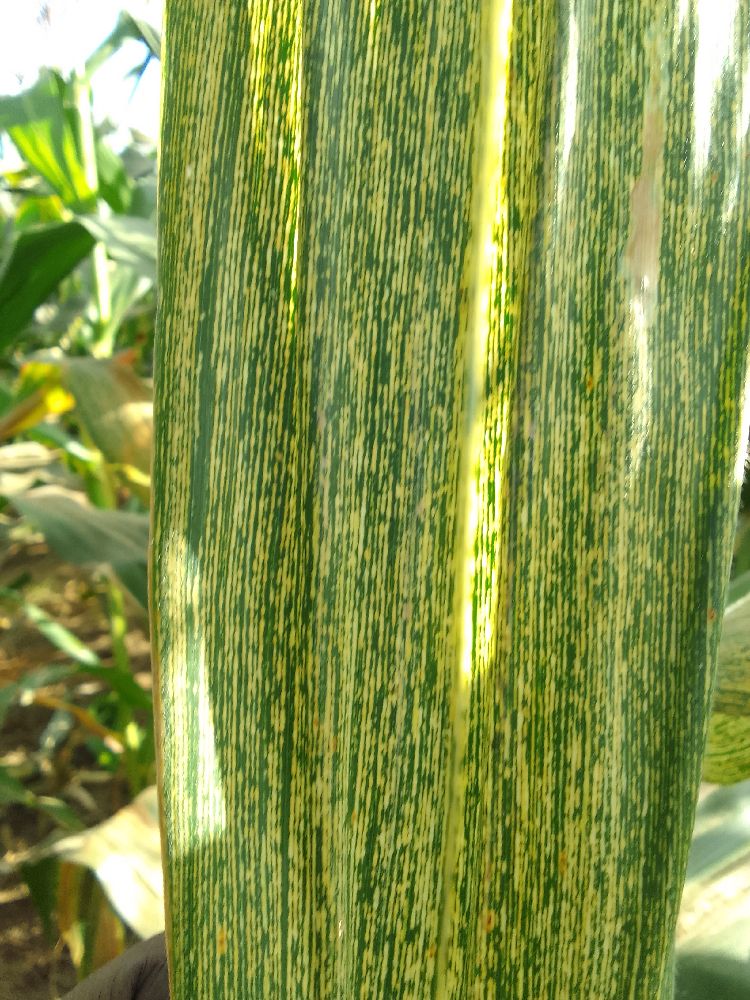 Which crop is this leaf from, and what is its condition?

maize, maize streak virus
